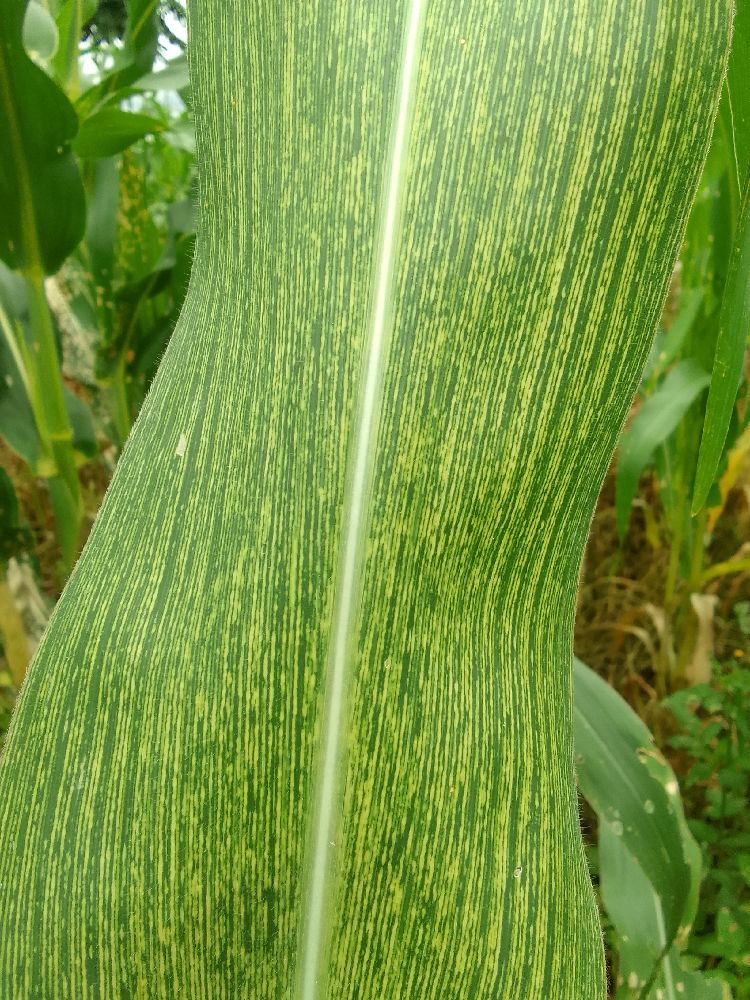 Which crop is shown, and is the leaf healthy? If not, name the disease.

maize, maize streak virus
